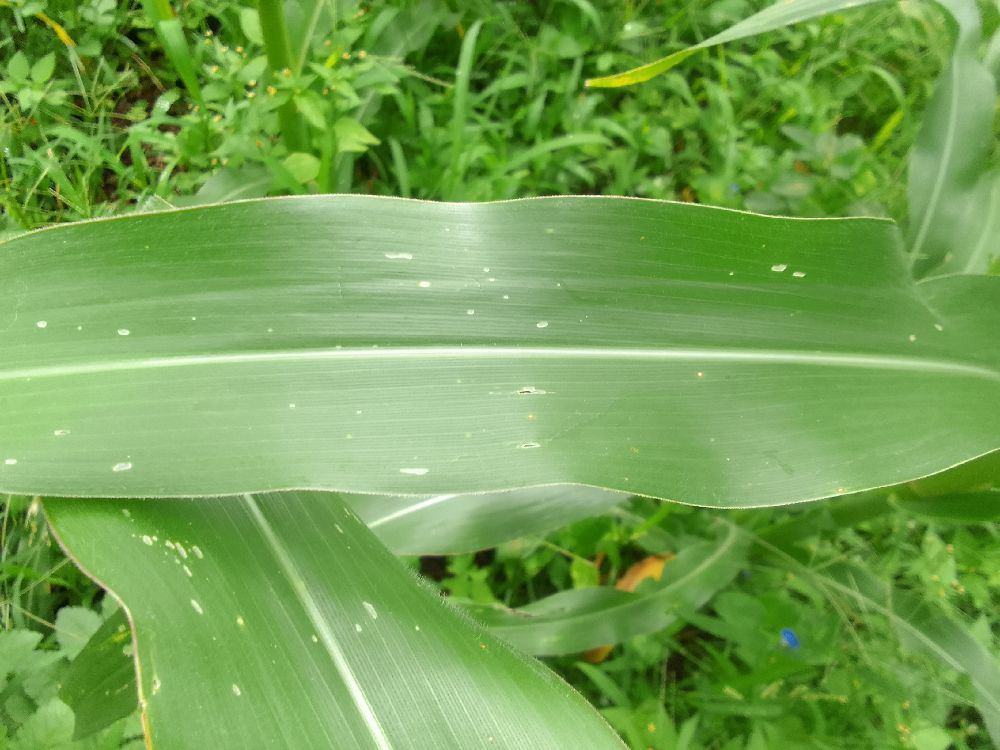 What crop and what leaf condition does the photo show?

maize, maize streak virus
